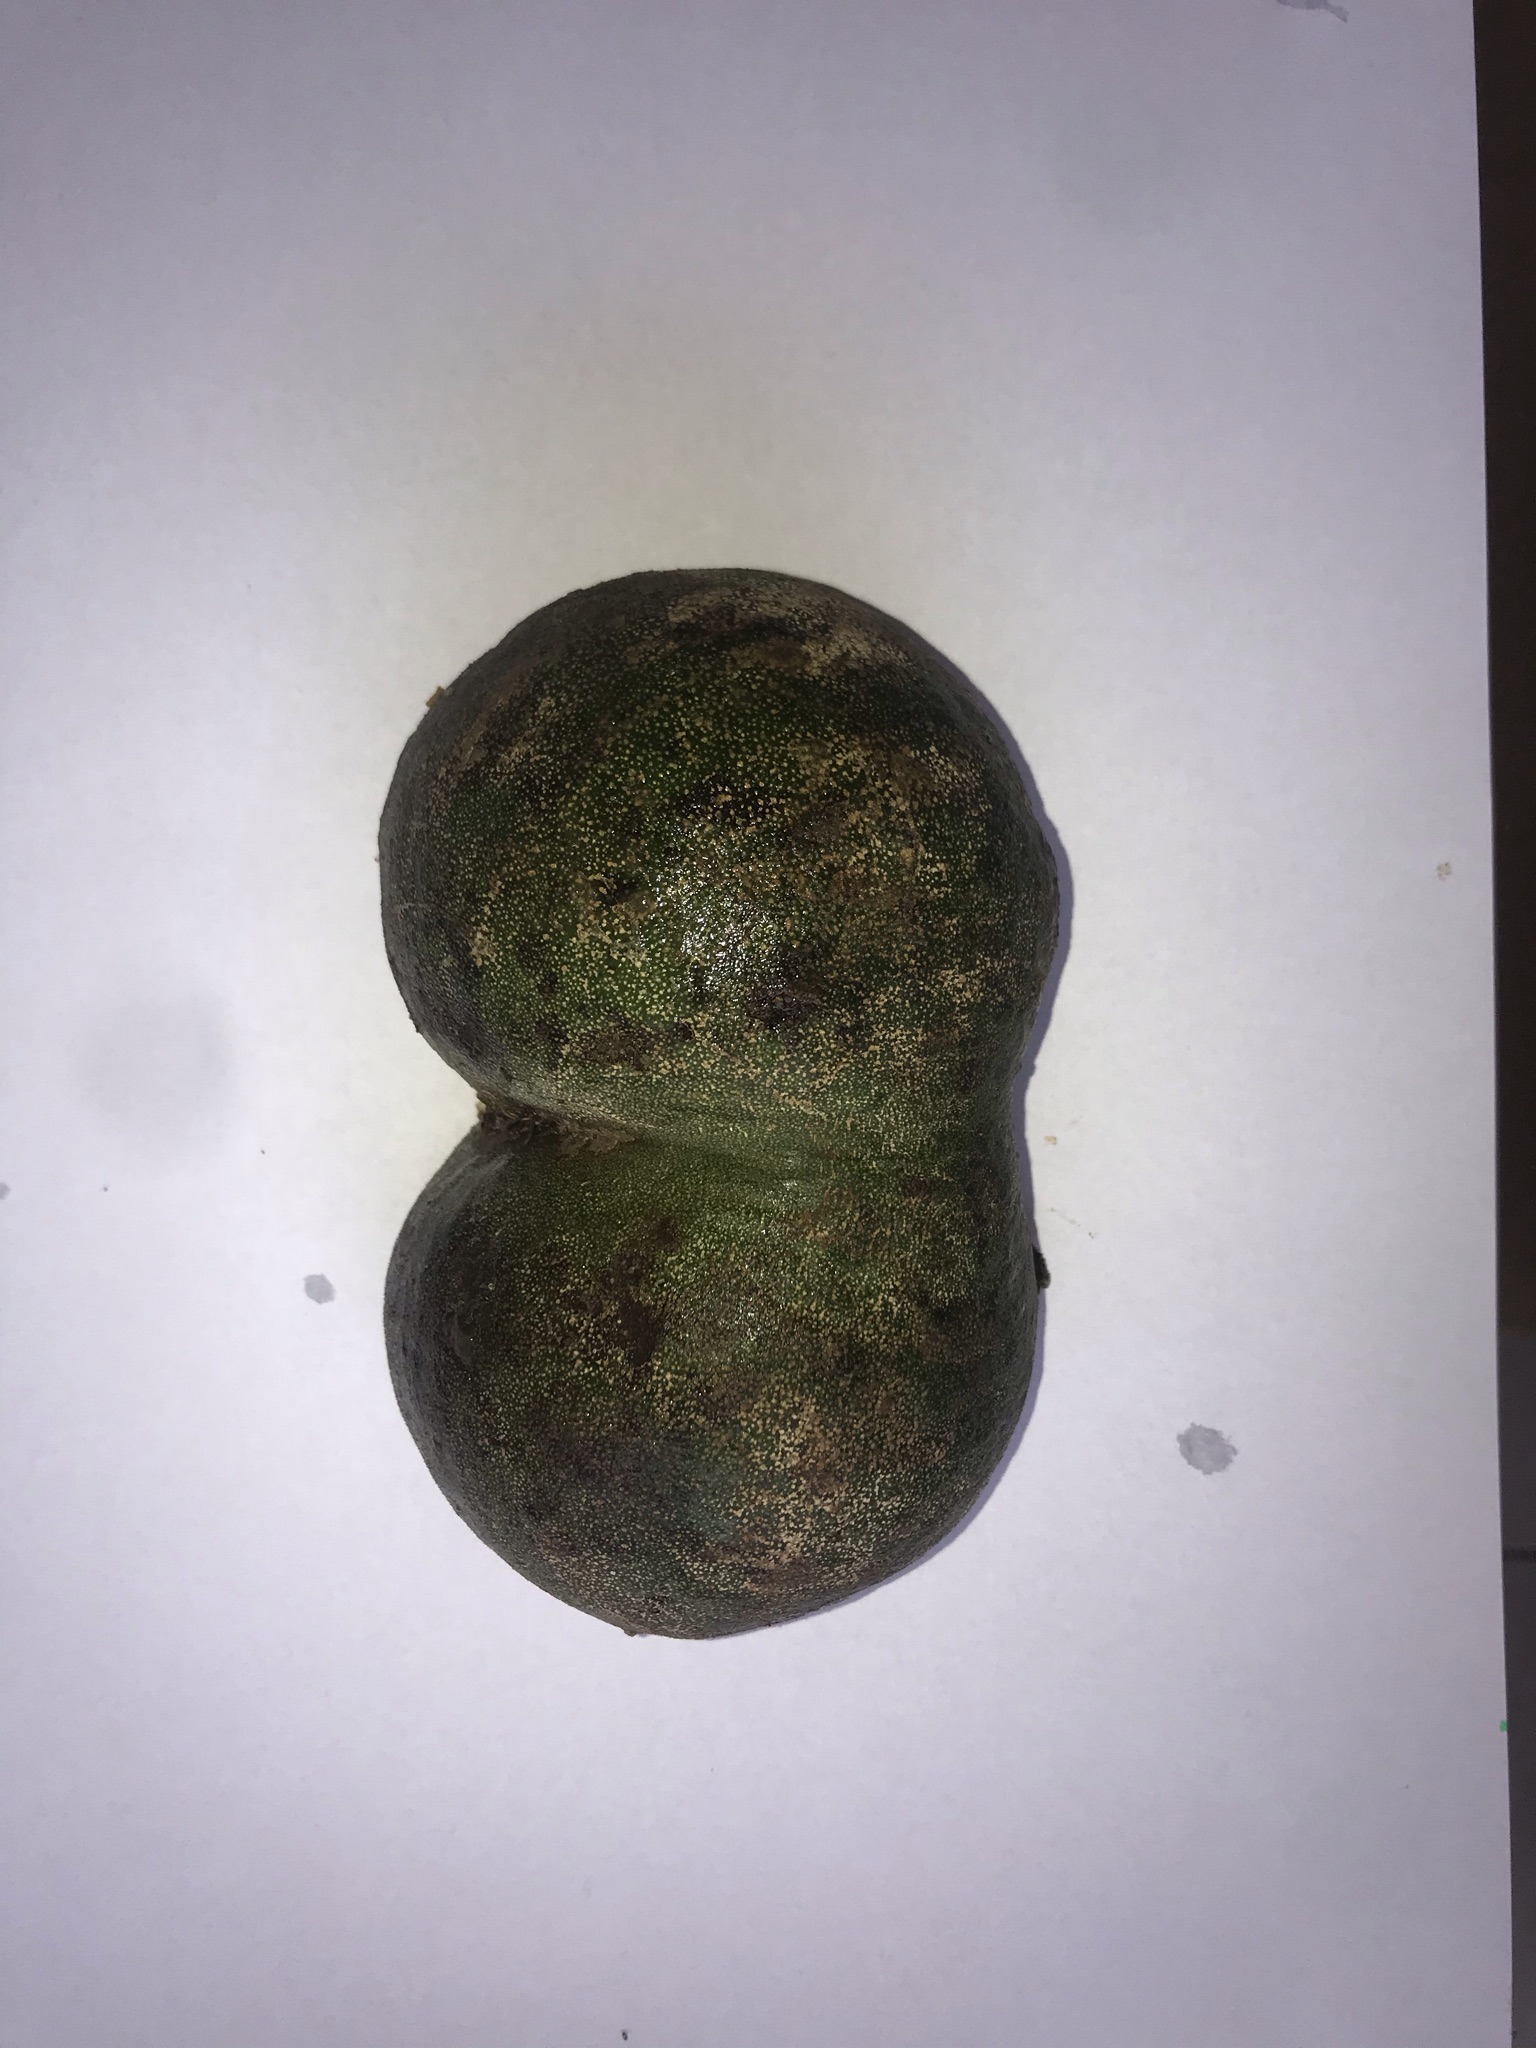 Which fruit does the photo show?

pequi
